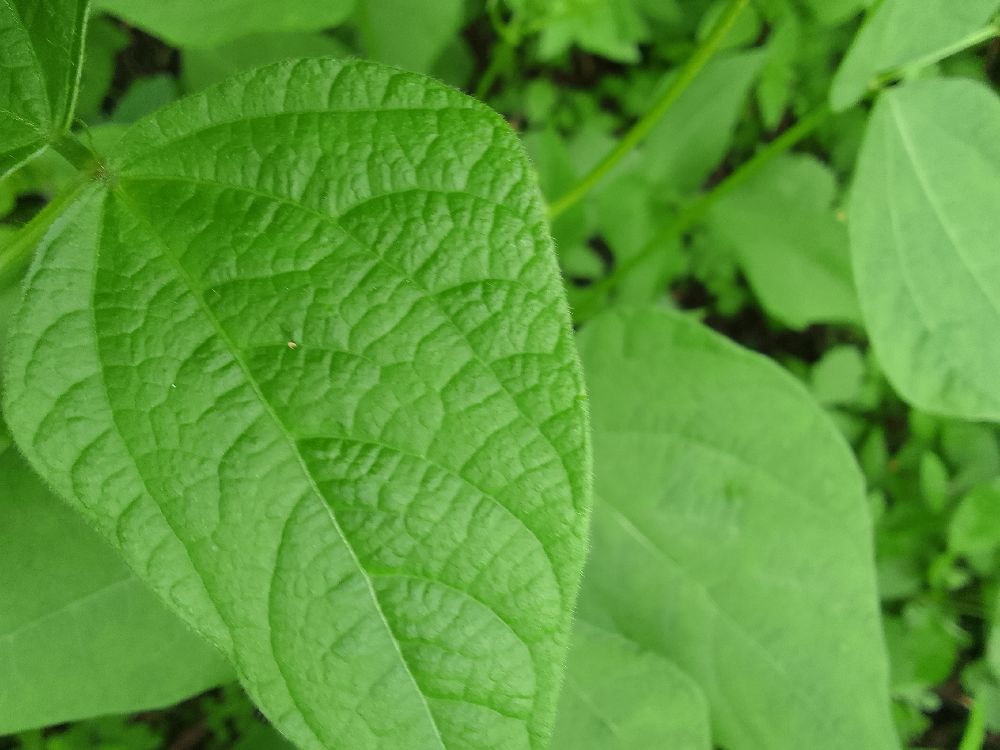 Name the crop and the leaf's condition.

common bean, healthy
